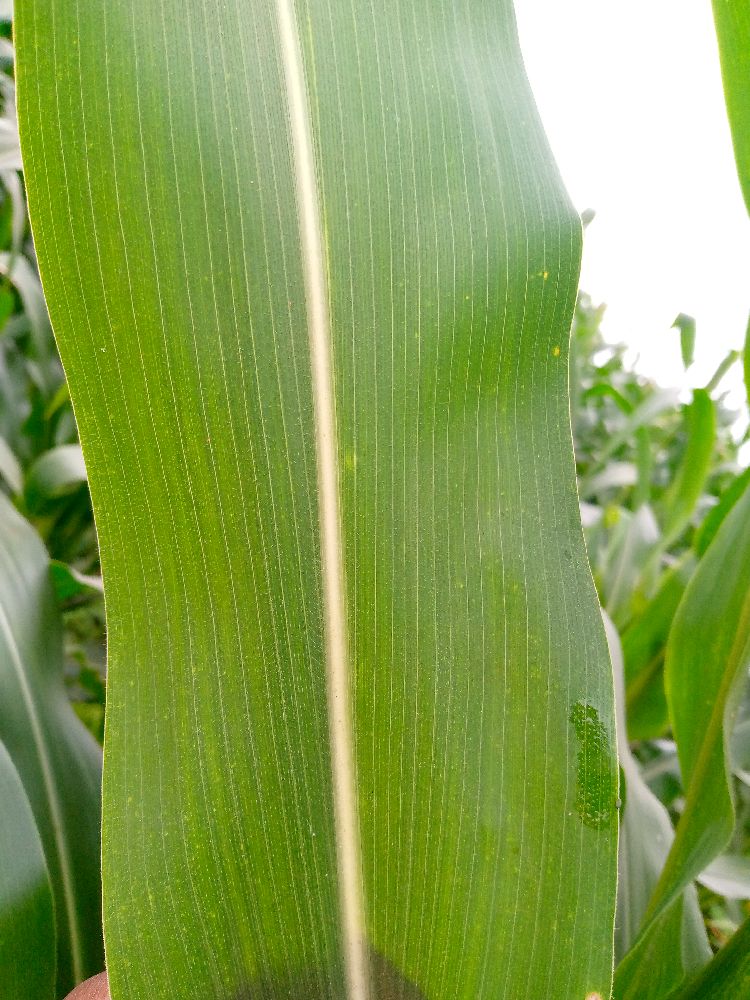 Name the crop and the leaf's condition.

maize, healthy
